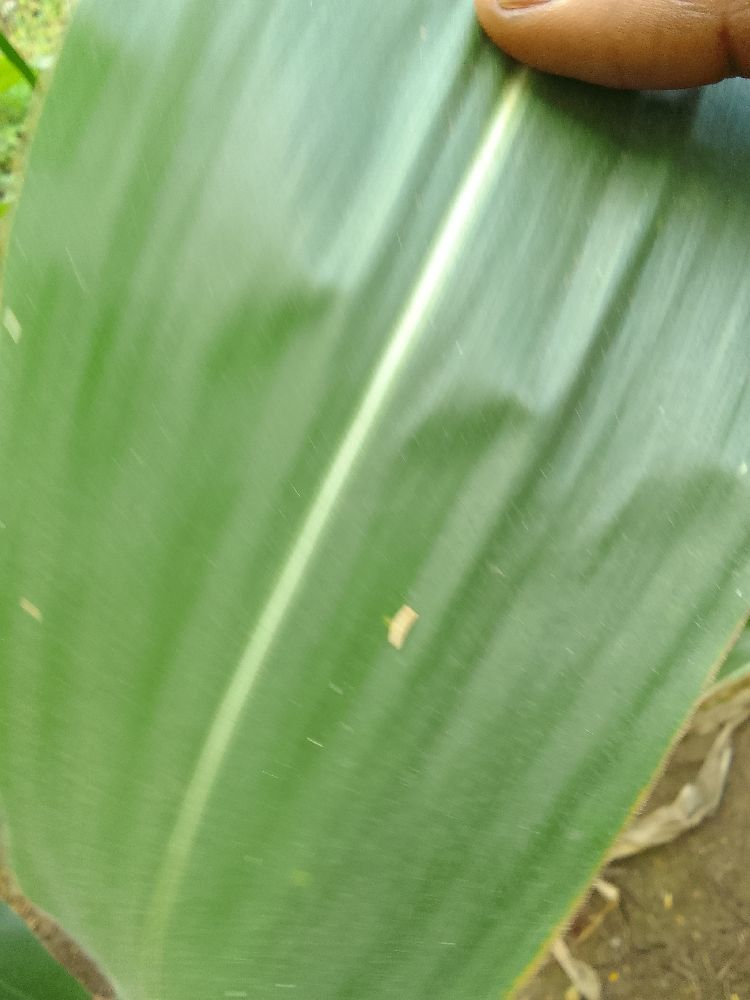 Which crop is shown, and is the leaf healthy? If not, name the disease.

maize, healthy
